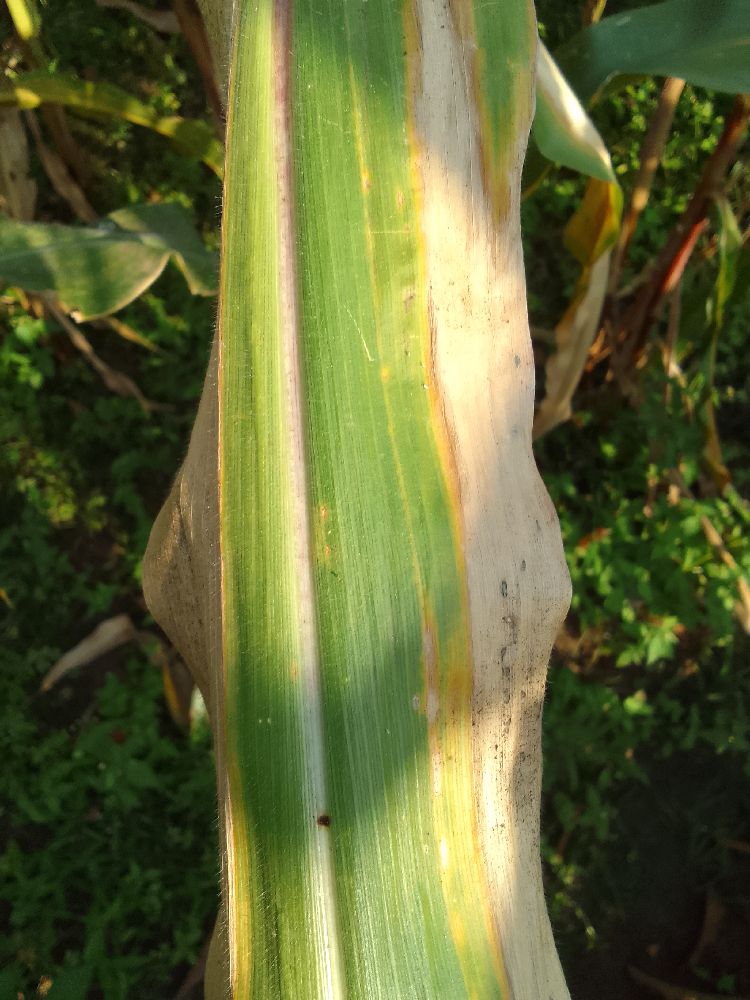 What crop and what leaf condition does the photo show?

maize, maize lethal necrosis
